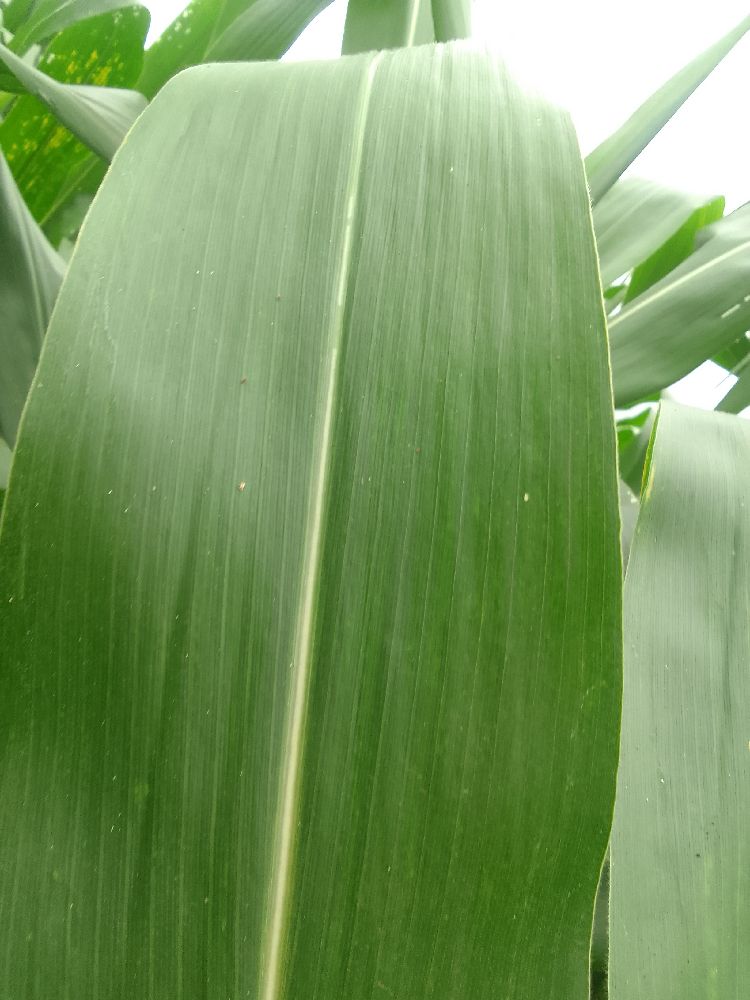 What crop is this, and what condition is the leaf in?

maize, healthy
